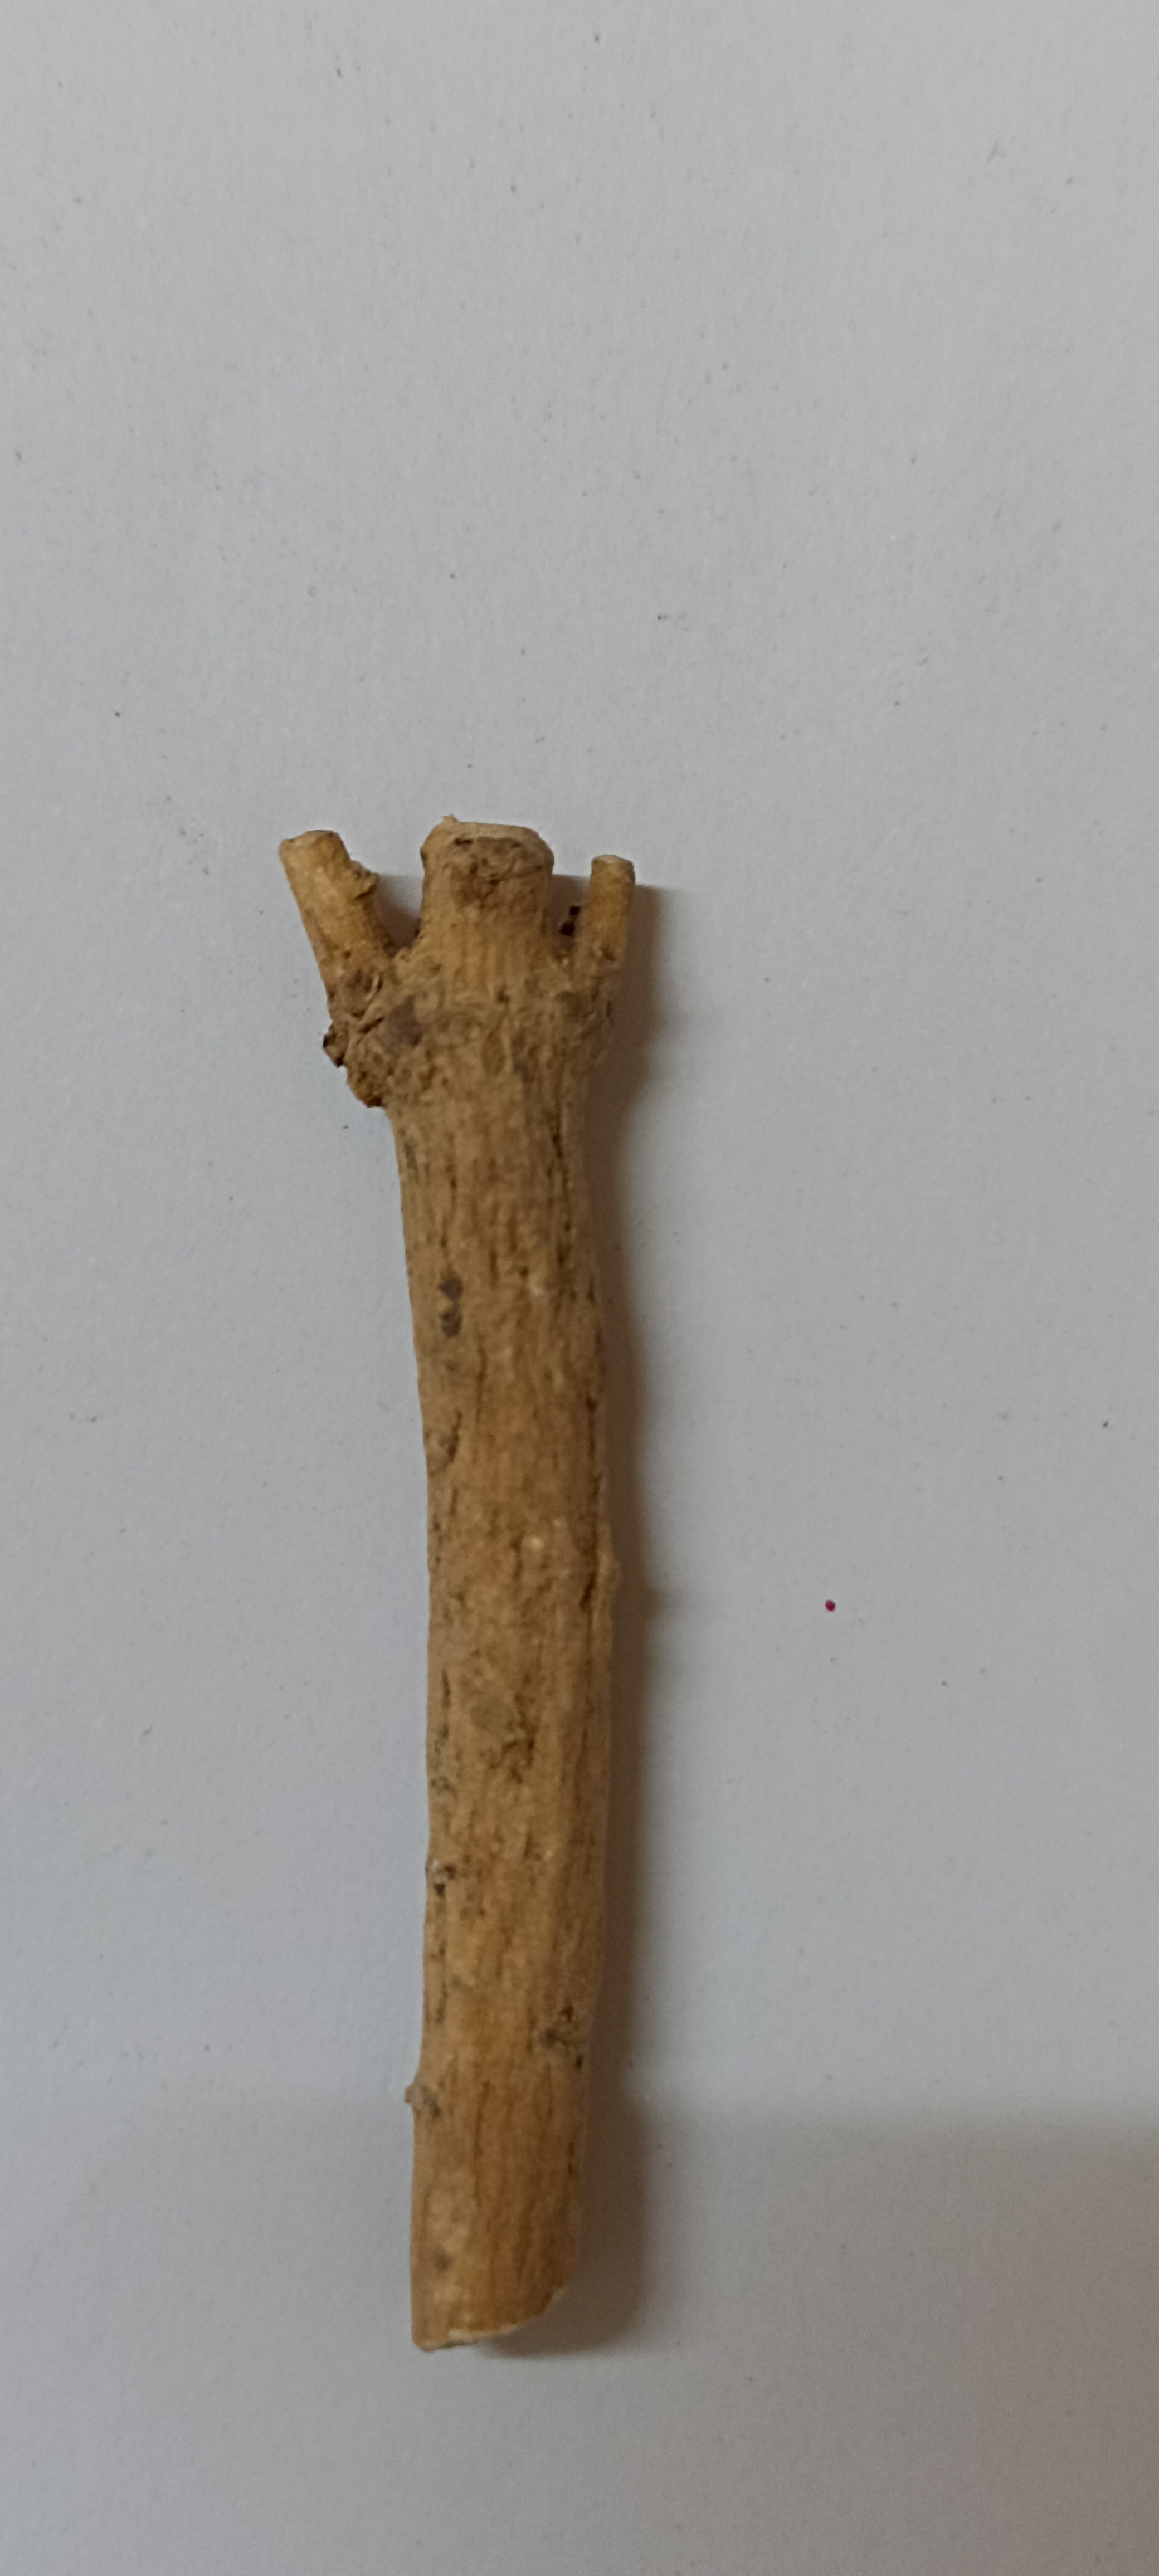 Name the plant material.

ashwagandha
